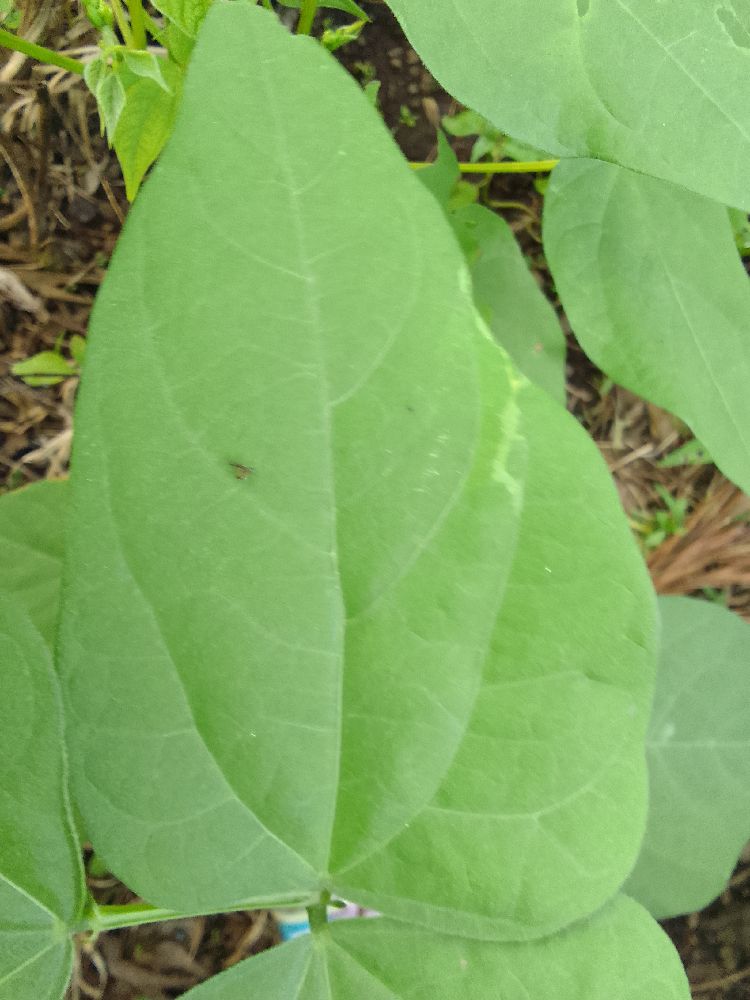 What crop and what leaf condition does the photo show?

common bean, healthy
